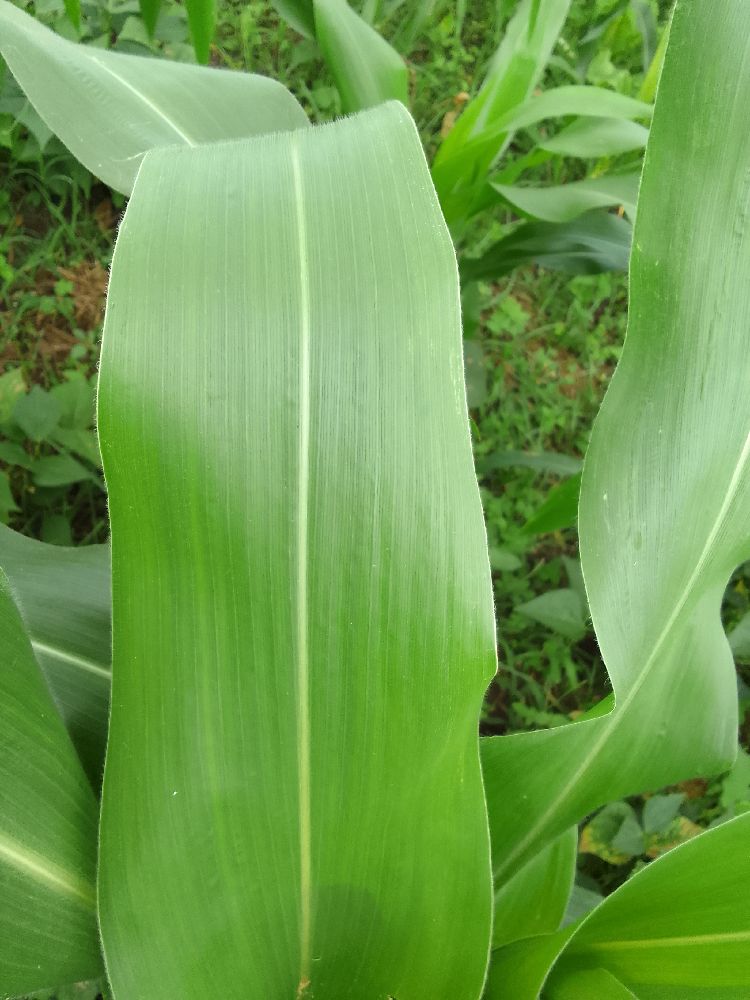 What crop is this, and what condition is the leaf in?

maize, healthy
